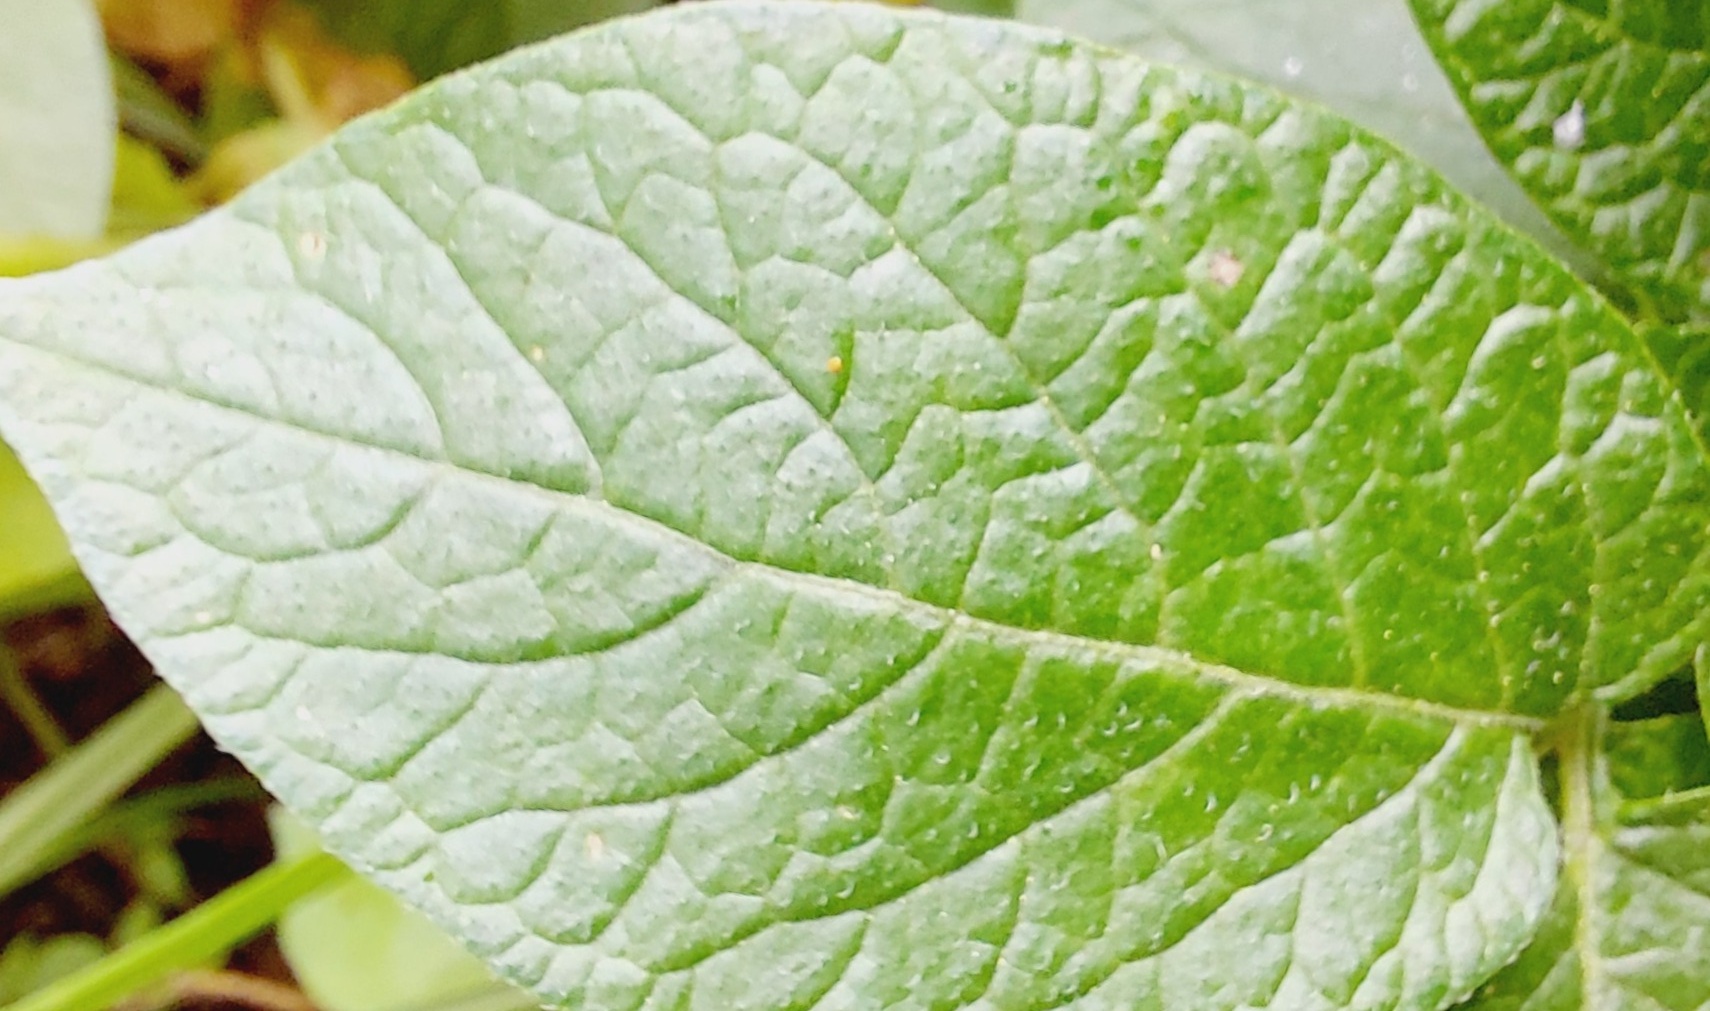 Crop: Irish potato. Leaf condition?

healthy
